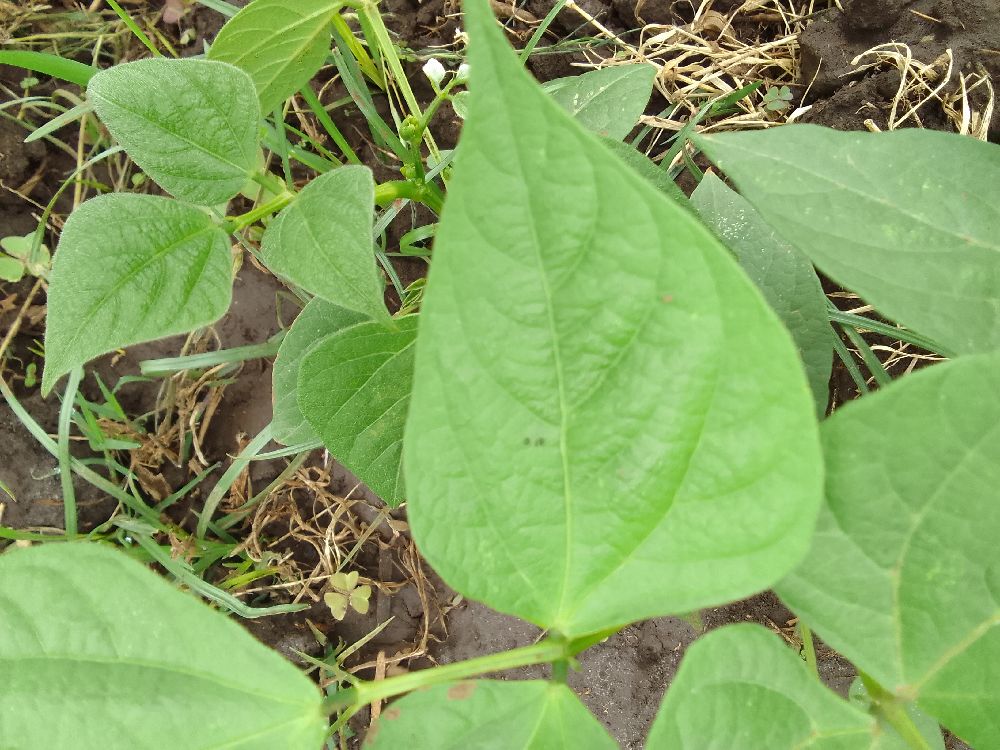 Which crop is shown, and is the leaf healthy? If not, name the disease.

common bean, healthy
